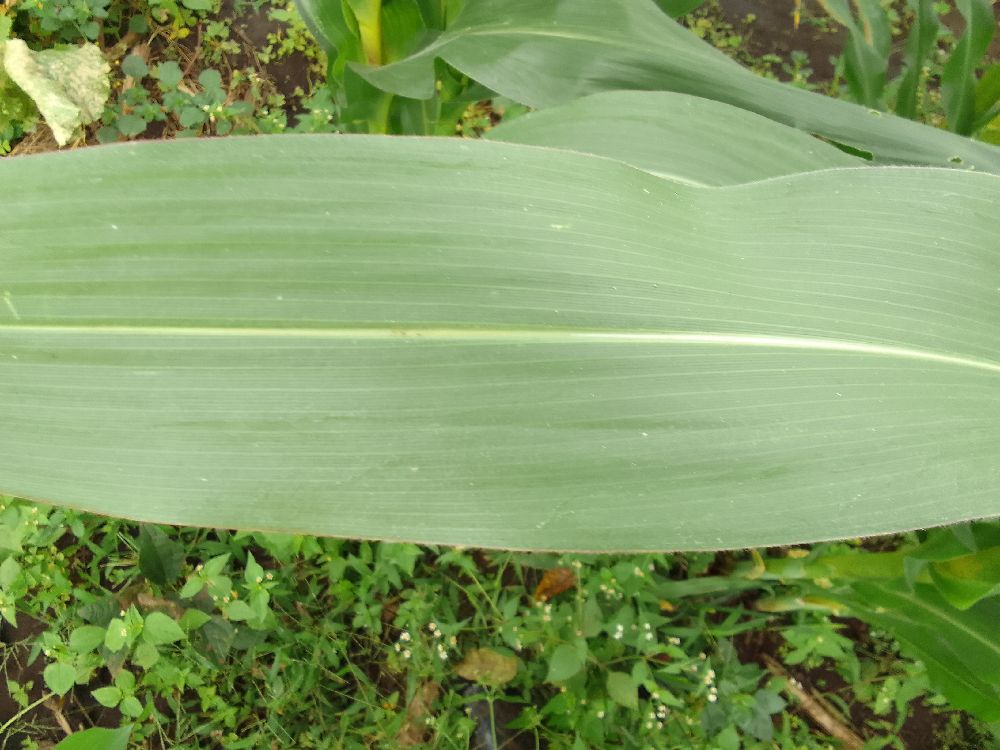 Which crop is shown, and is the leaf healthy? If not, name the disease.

maize, healthy
